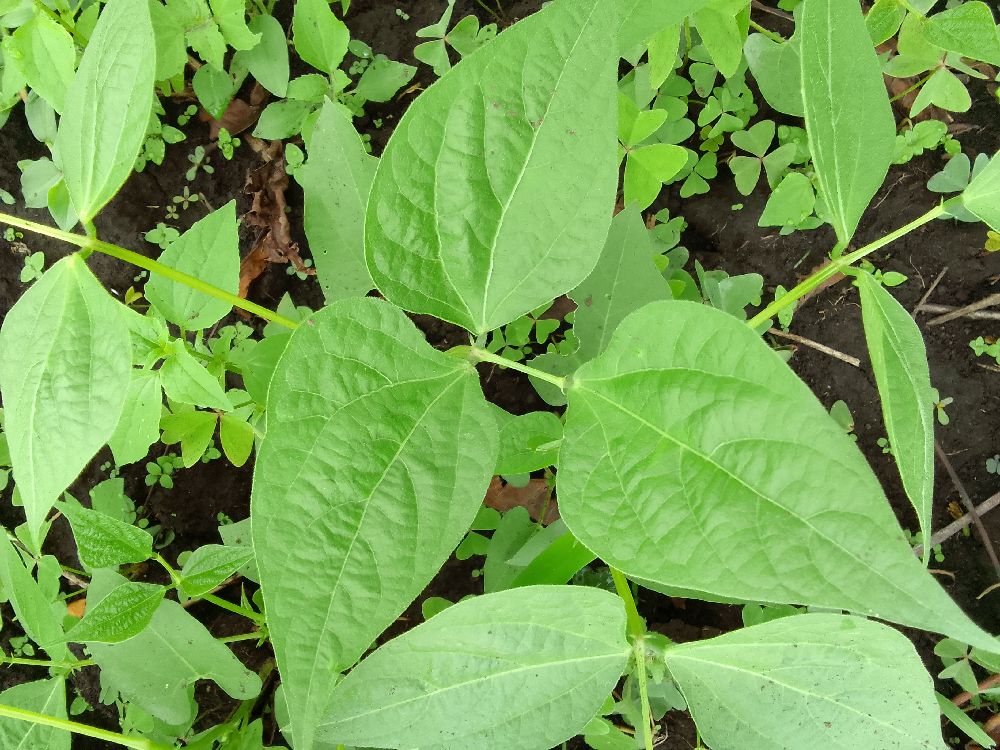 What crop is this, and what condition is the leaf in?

common bean, healthy
